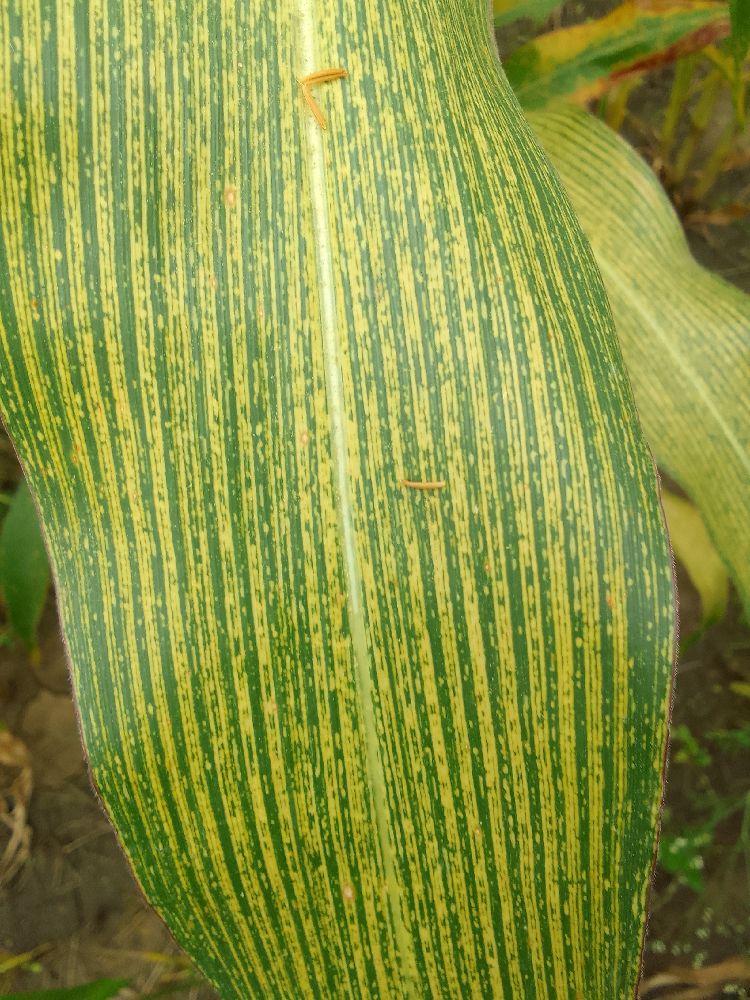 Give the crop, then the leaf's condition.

maize, maize streak virus
